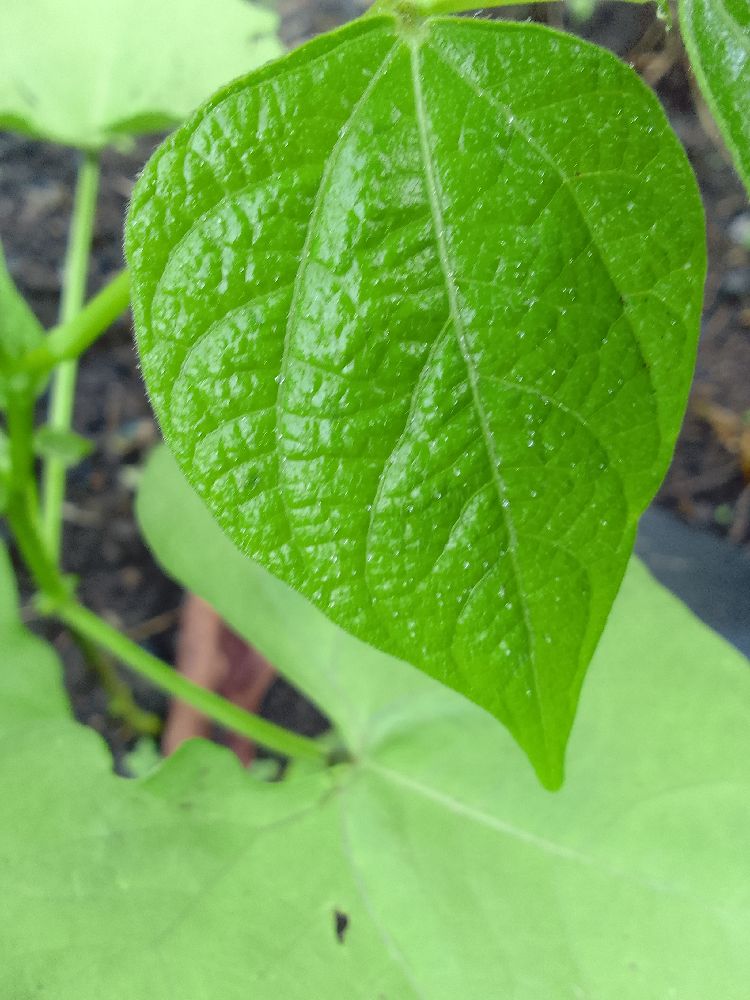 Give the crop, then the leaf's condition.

common bean, healthy
